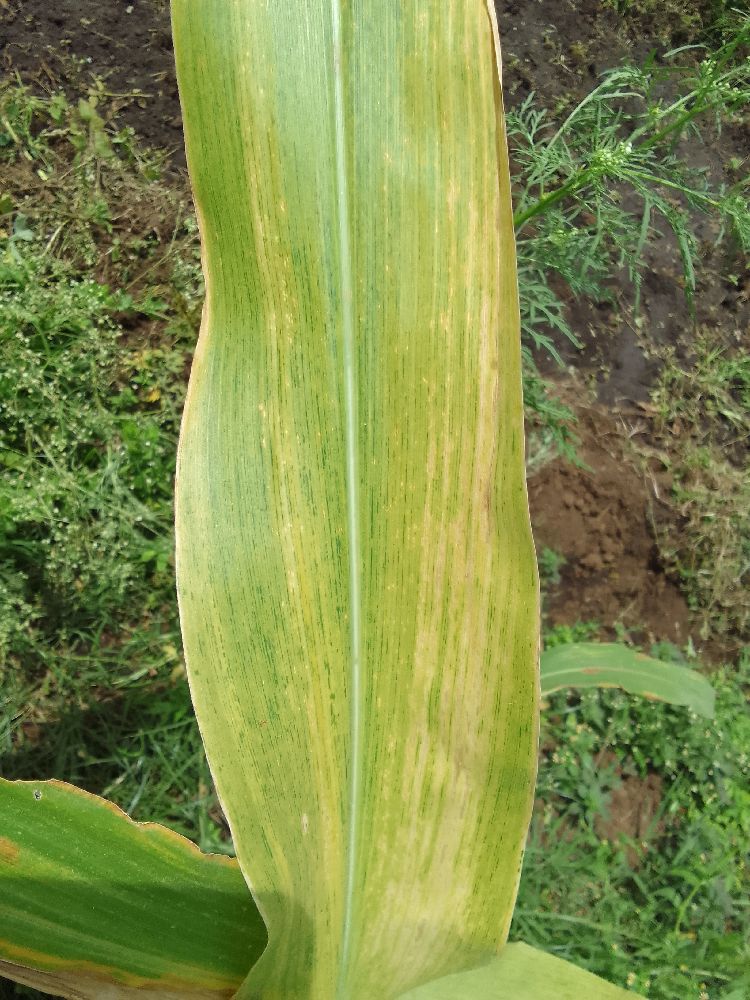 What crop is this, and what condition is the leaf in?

maize, maize lethal necrosis
